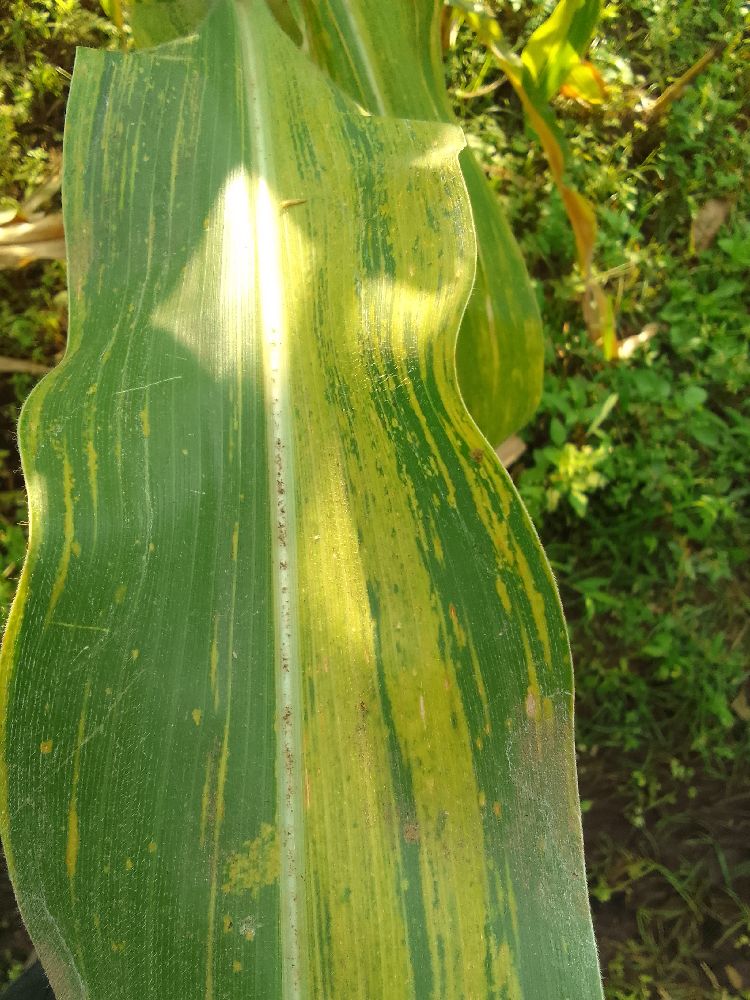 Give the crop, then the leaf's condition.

maize, maize lethal necrosis
